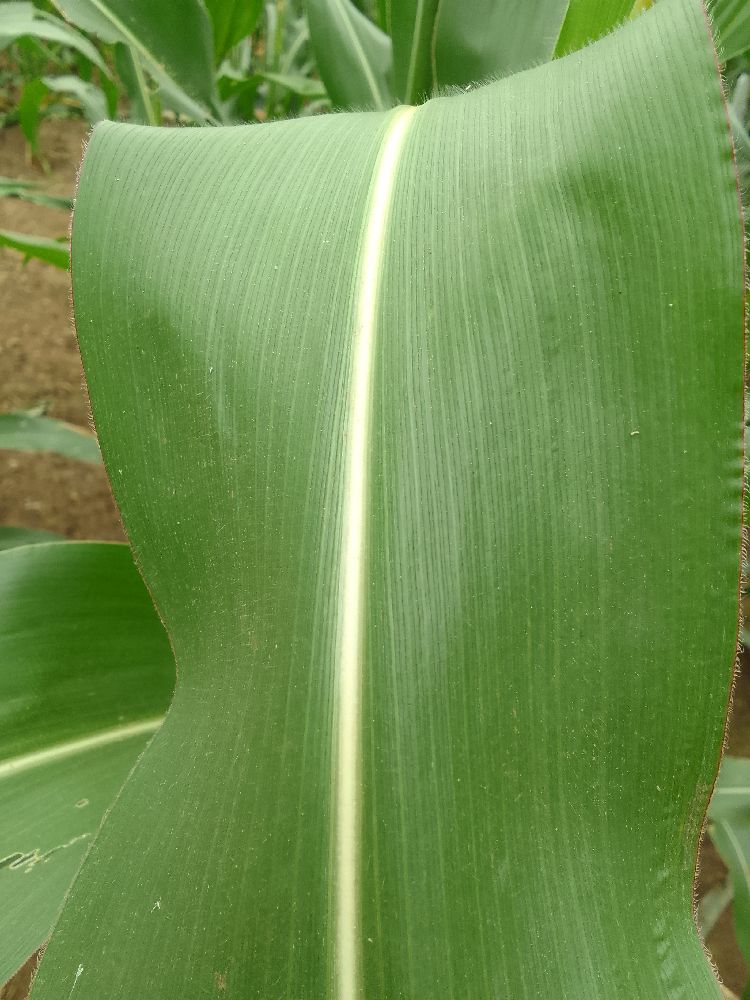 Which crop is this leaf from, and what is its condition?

maize, healthy
